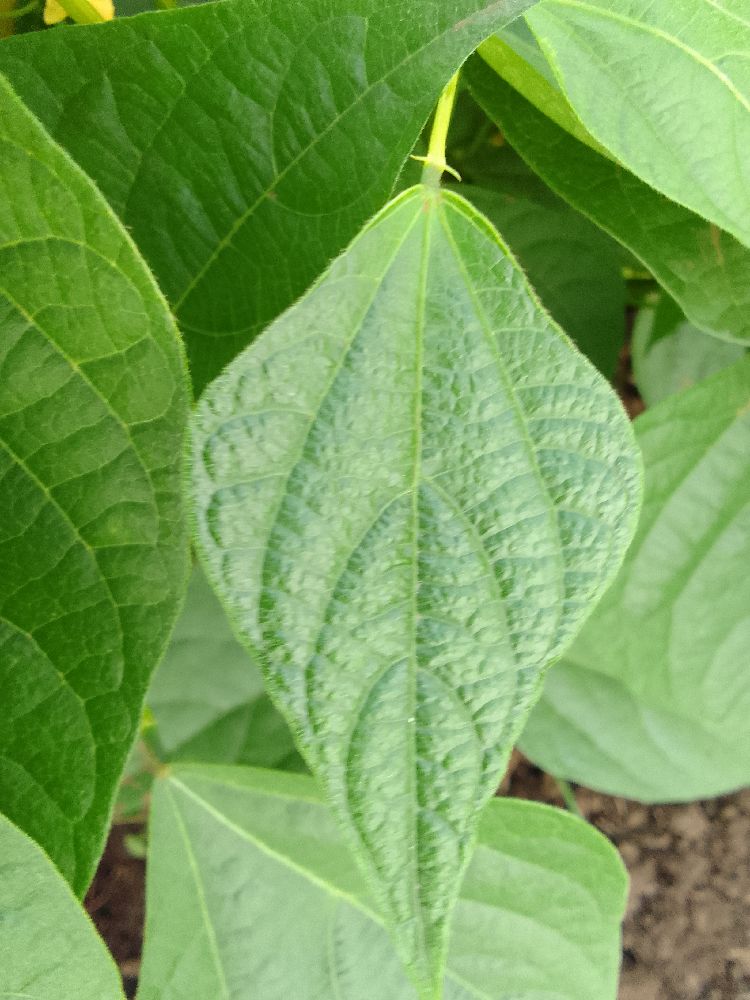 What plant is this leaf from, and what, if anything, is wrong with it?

common bean, healthy
